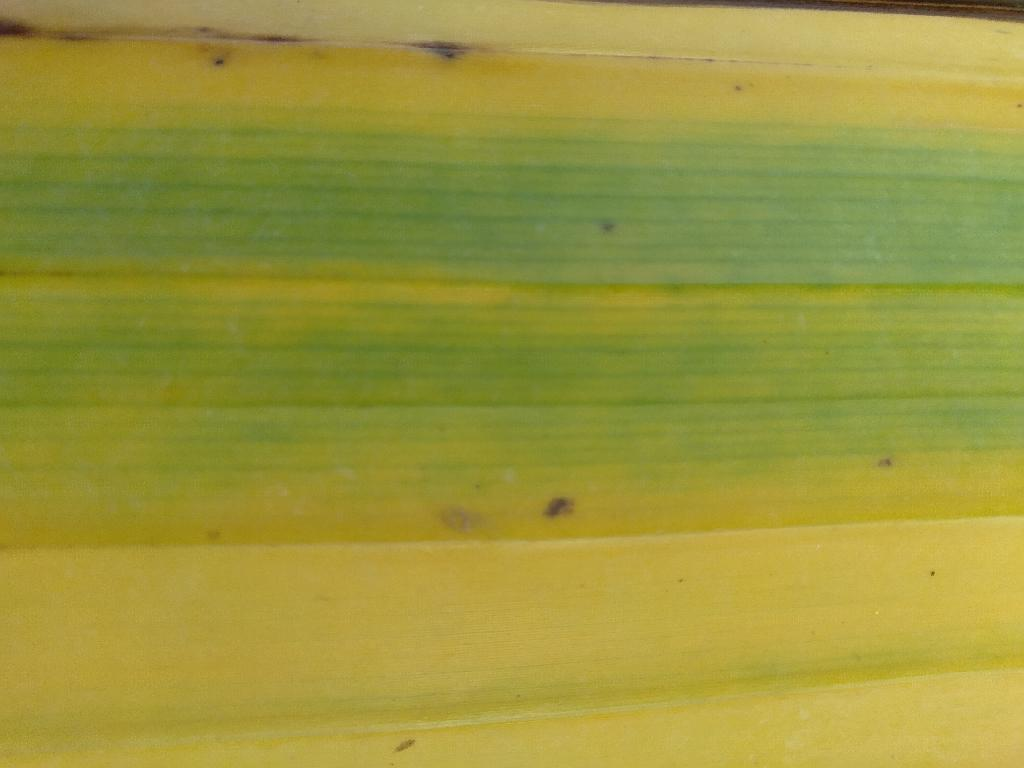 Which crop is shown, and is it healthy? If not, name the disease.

banana, fusarium wilt race 1
